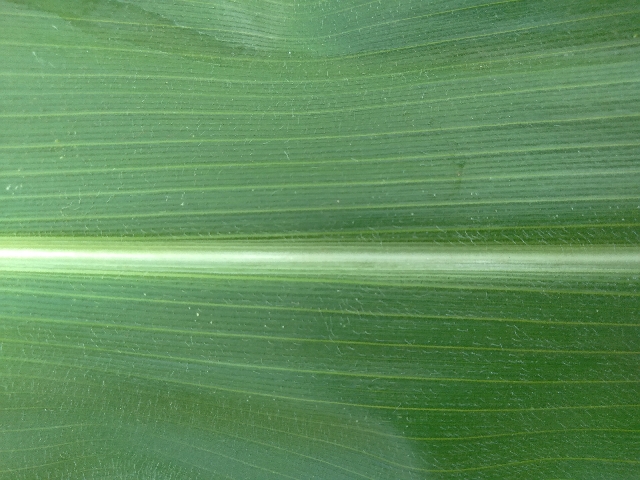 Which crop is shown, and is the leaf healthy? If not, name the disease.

maize, healthy
